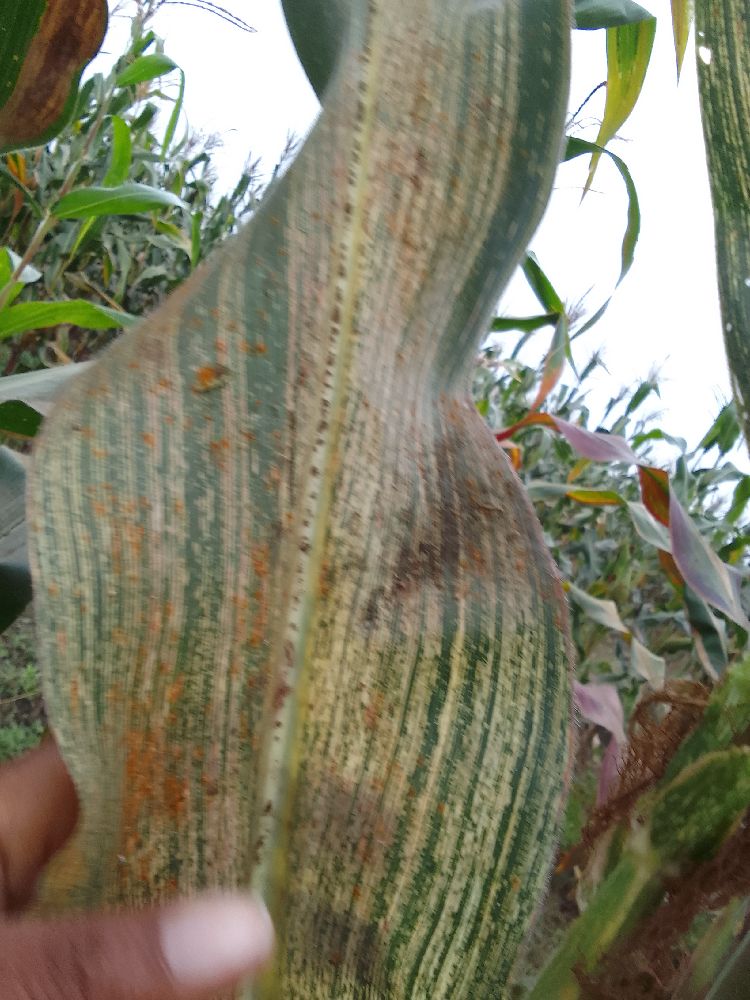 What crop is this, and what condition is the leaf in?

maize, maize streak virus
